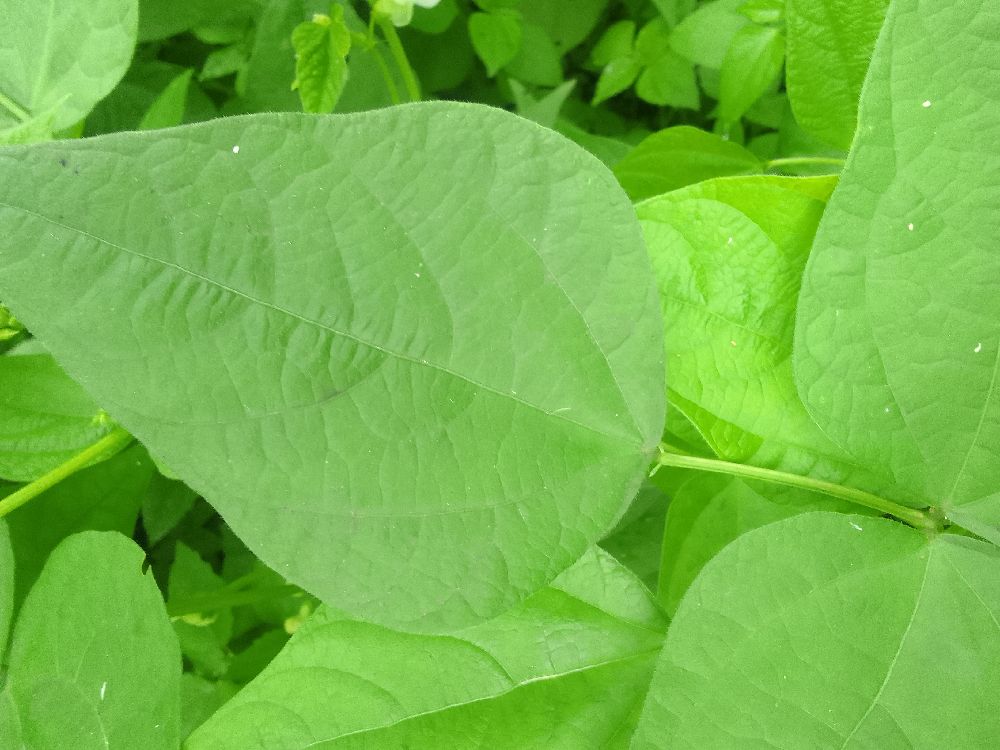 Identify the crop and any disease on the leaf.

common bean, healthy
